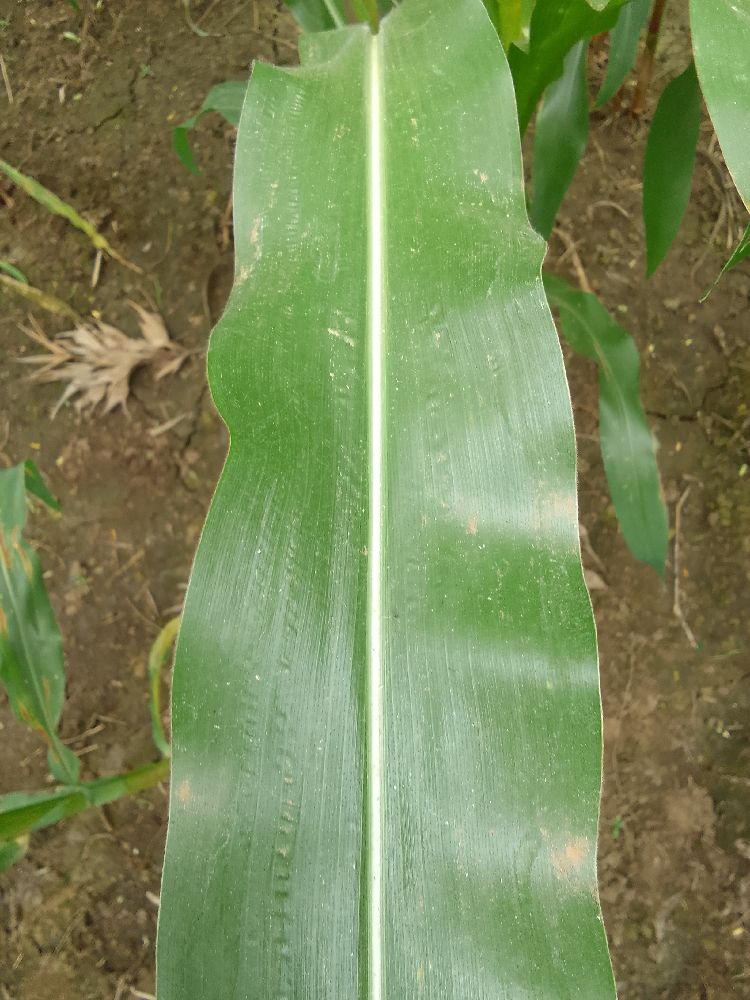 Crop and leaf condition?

maize, healthy
